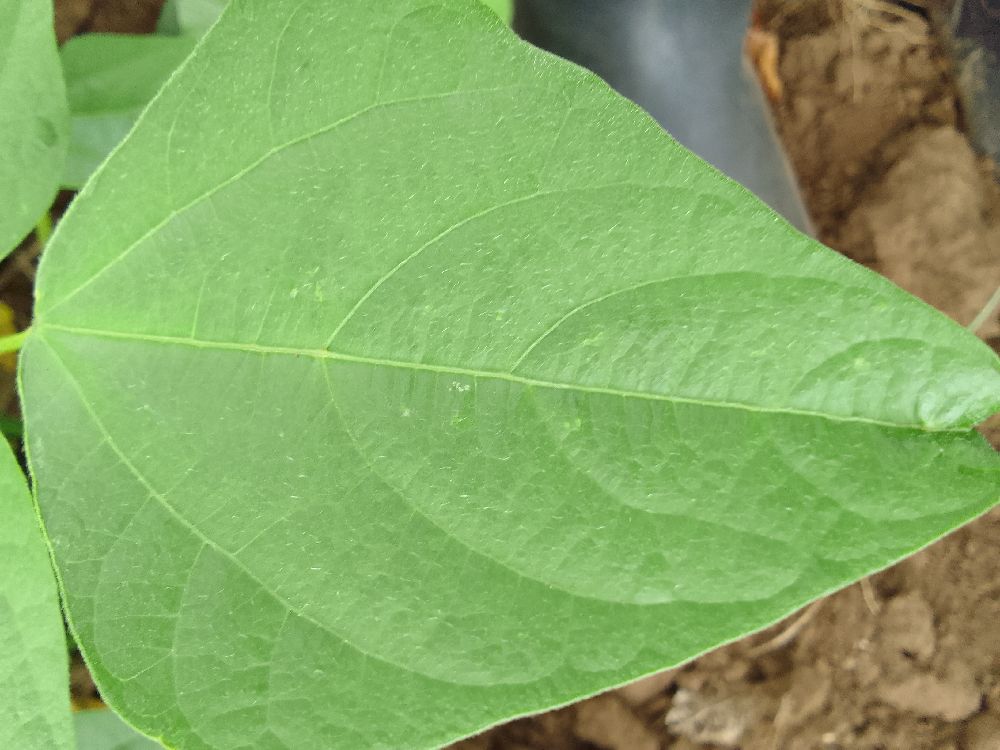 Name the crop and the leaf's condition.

common bean, healthy
